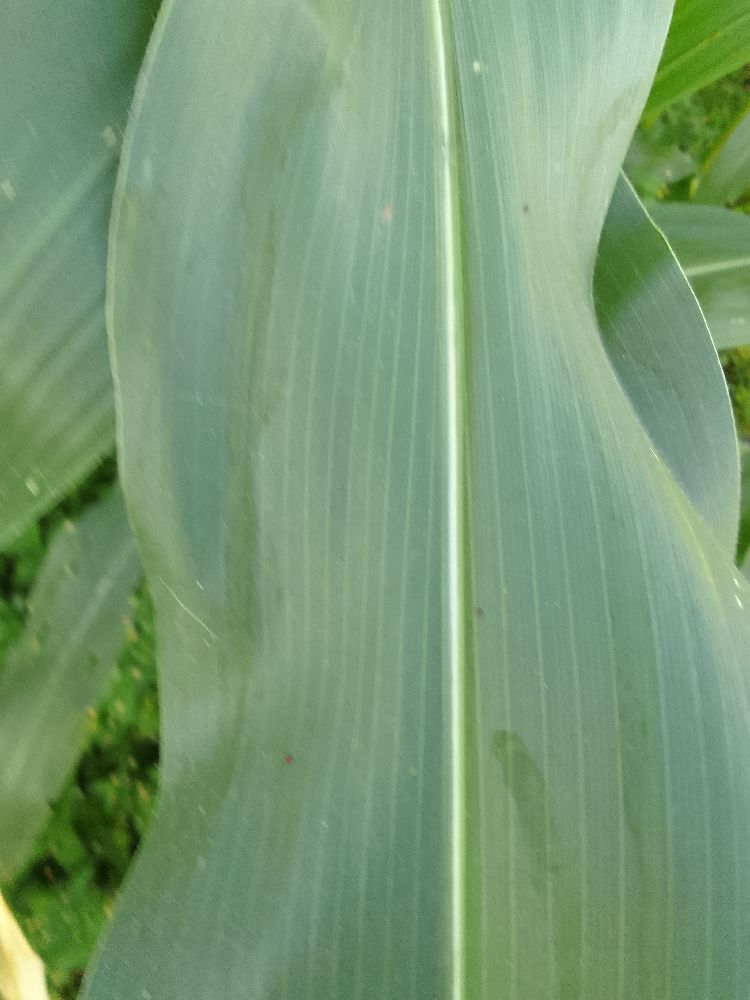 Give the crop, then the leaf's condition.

maize, healthy
